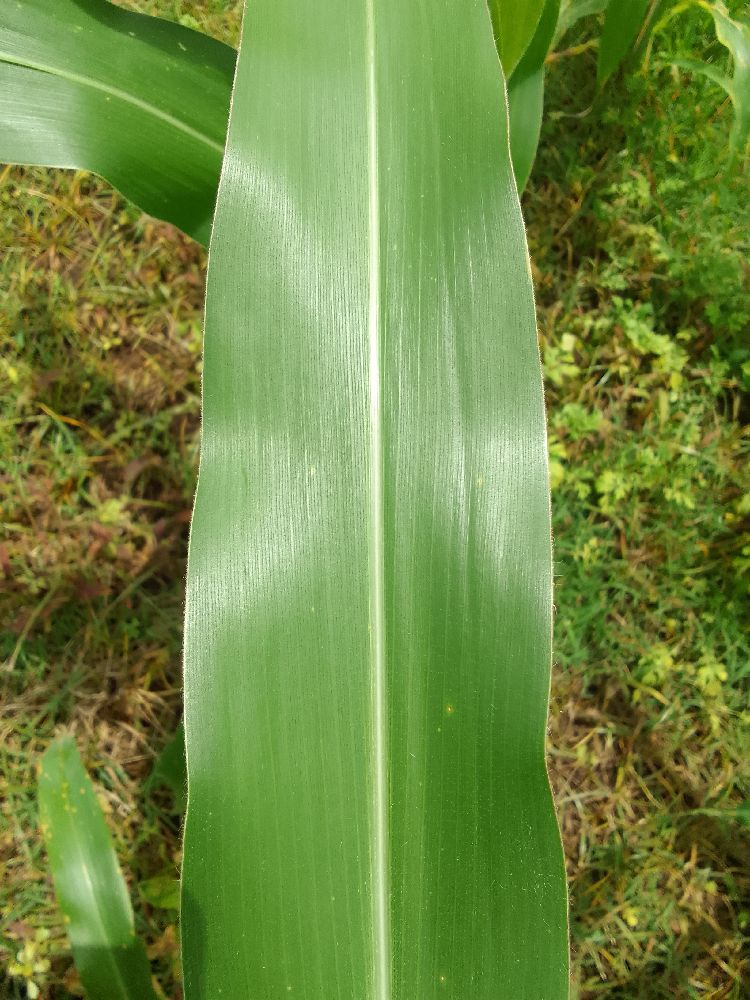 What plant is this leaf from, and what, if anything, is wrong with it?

maize, healthy
